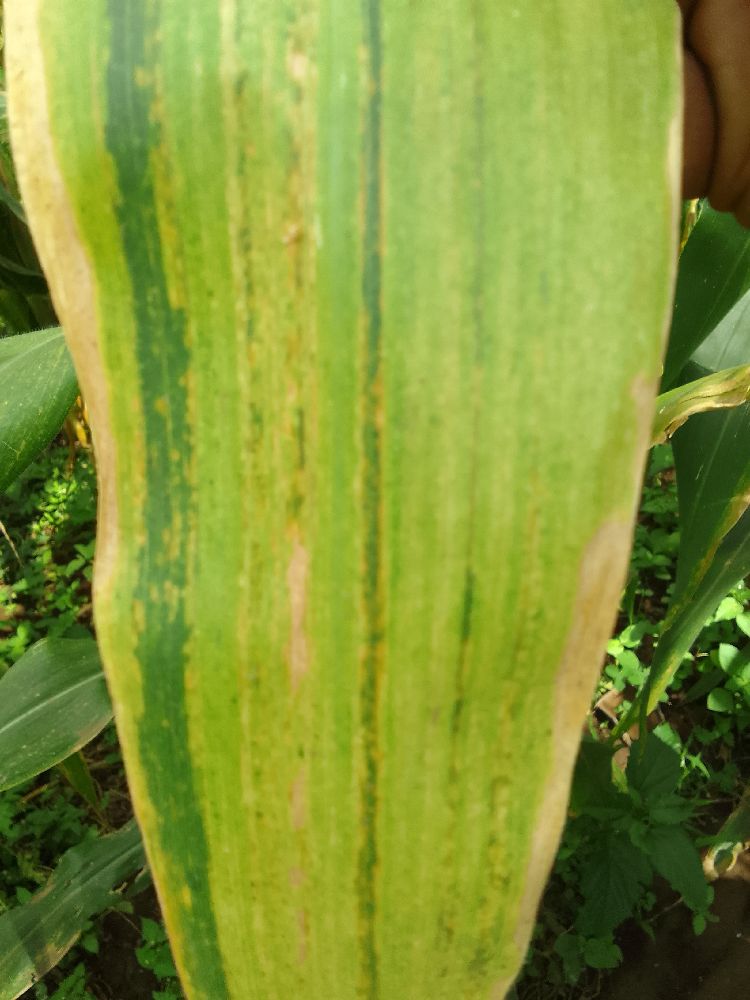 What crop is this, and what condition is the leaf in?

maize, maize lethal necrosis
